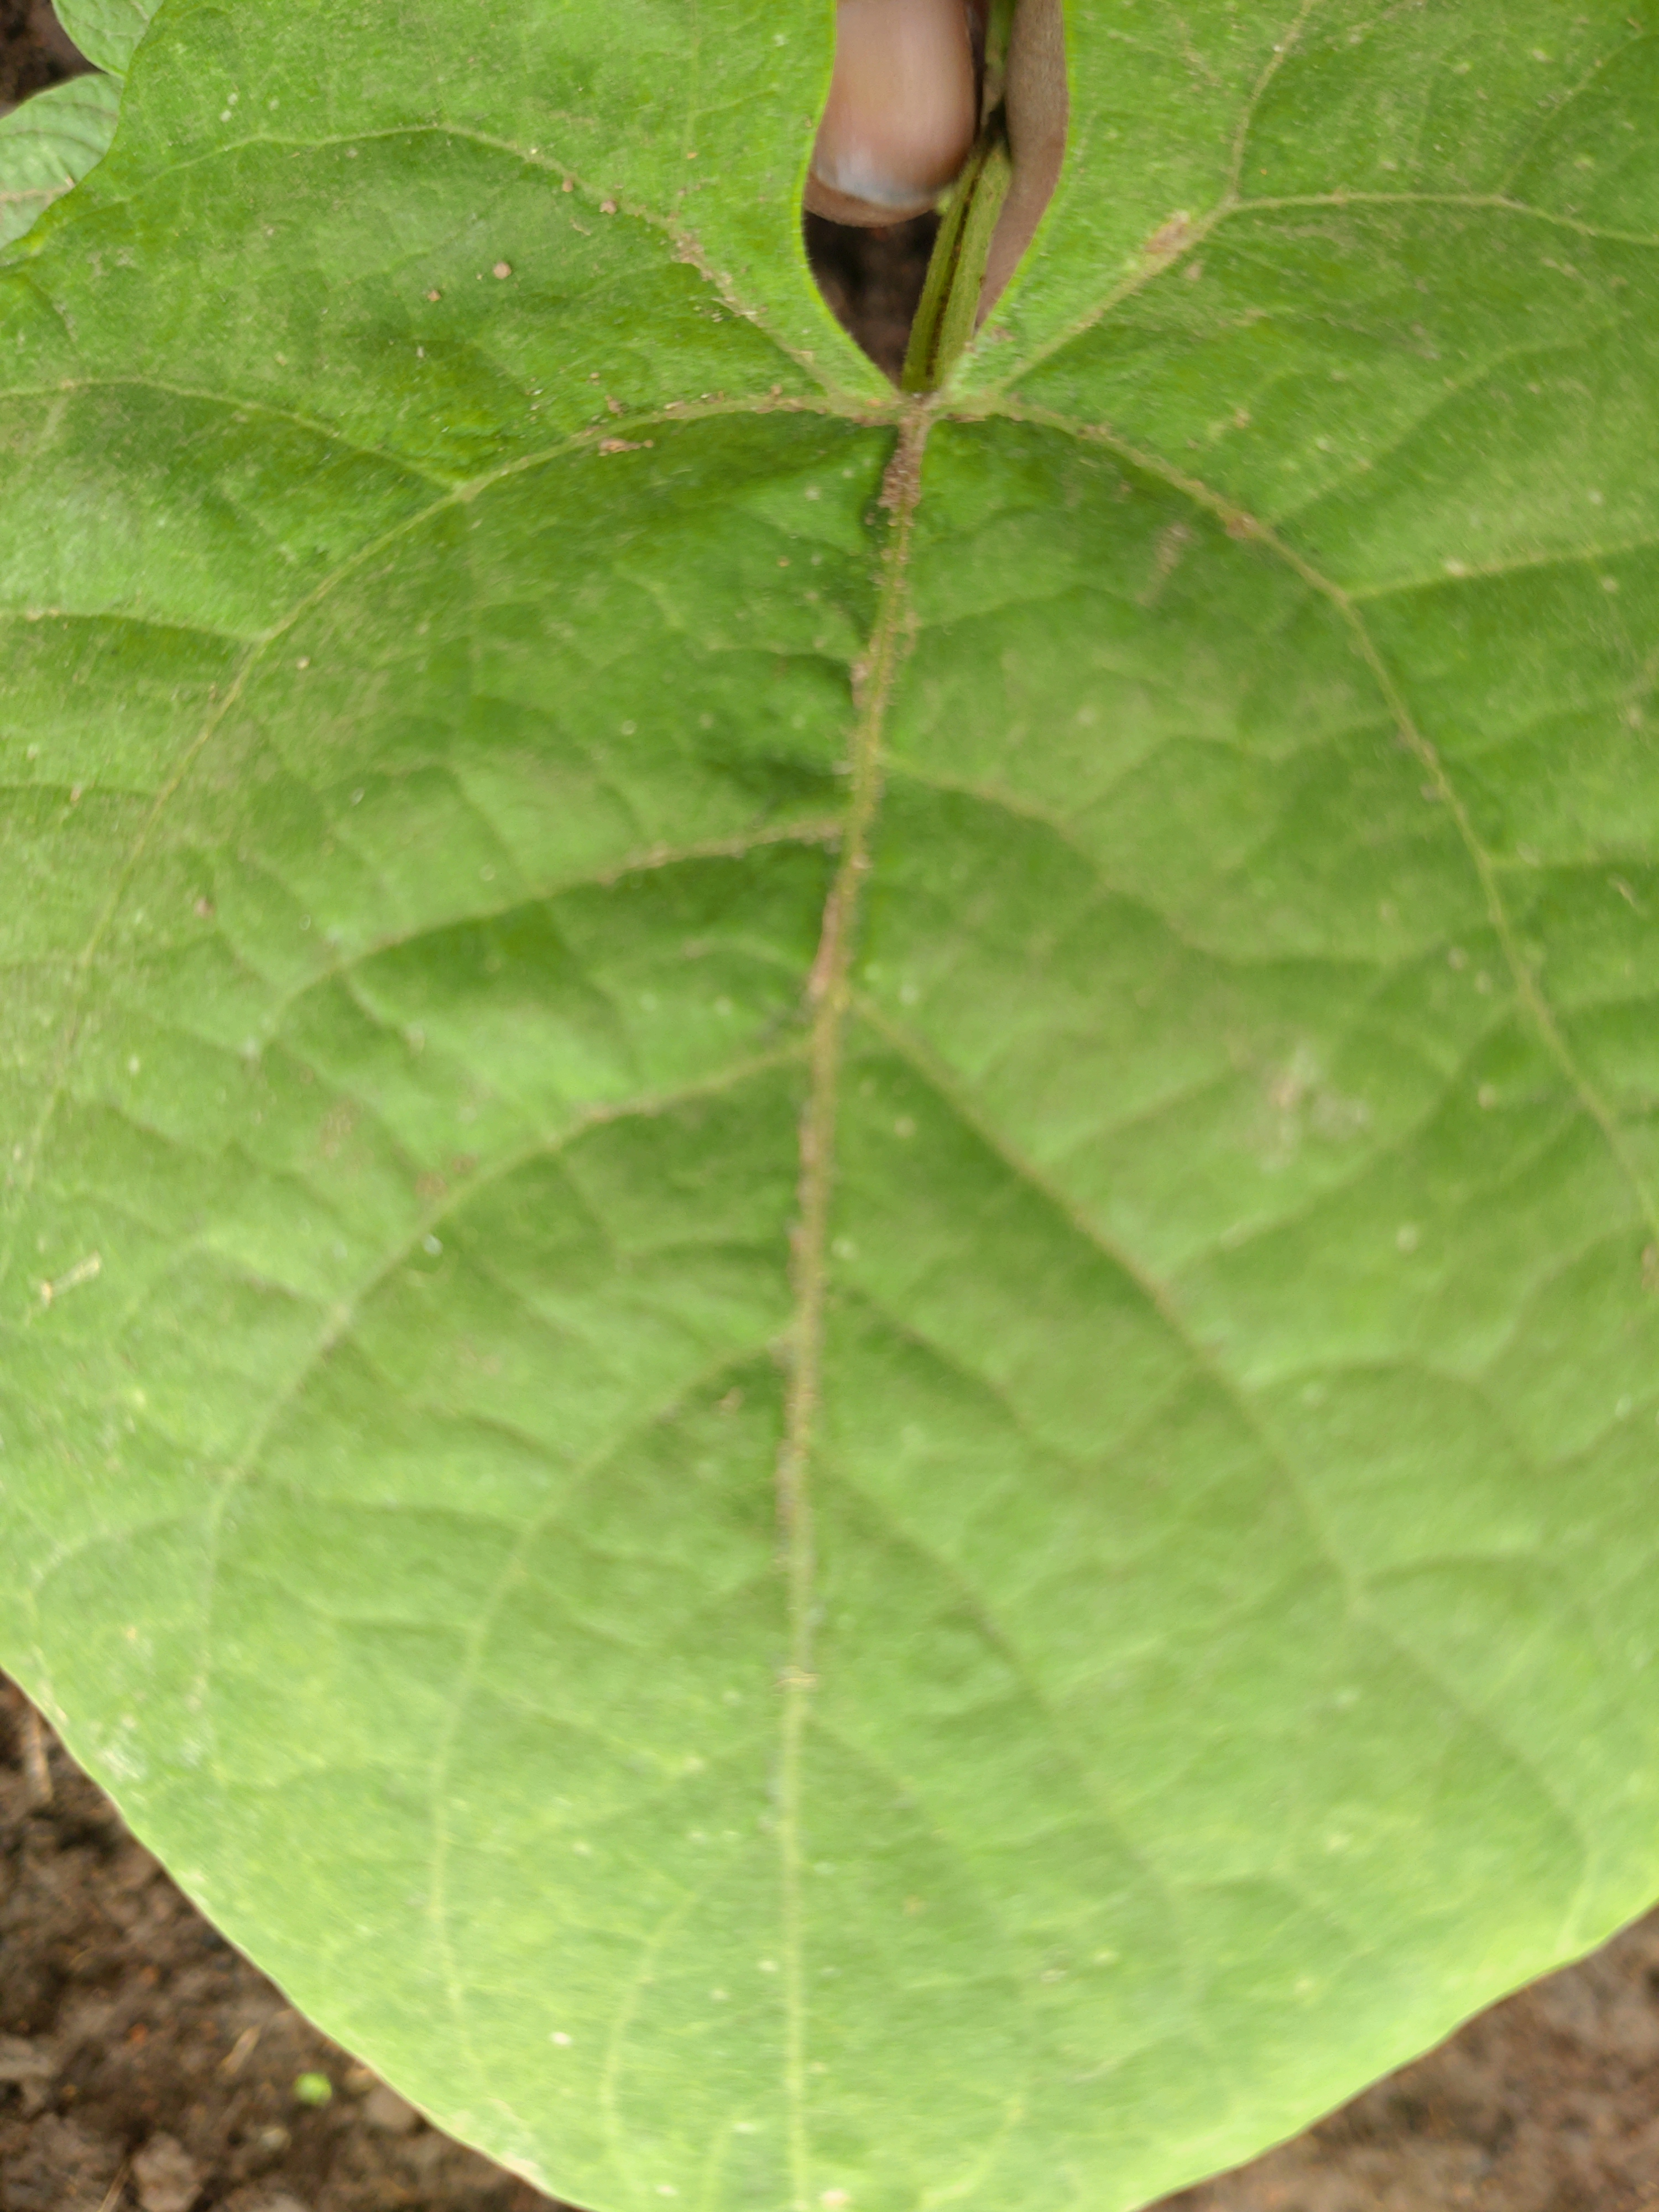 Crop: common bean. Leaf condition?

healthy
